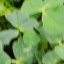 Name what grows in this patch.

unstructured weed
